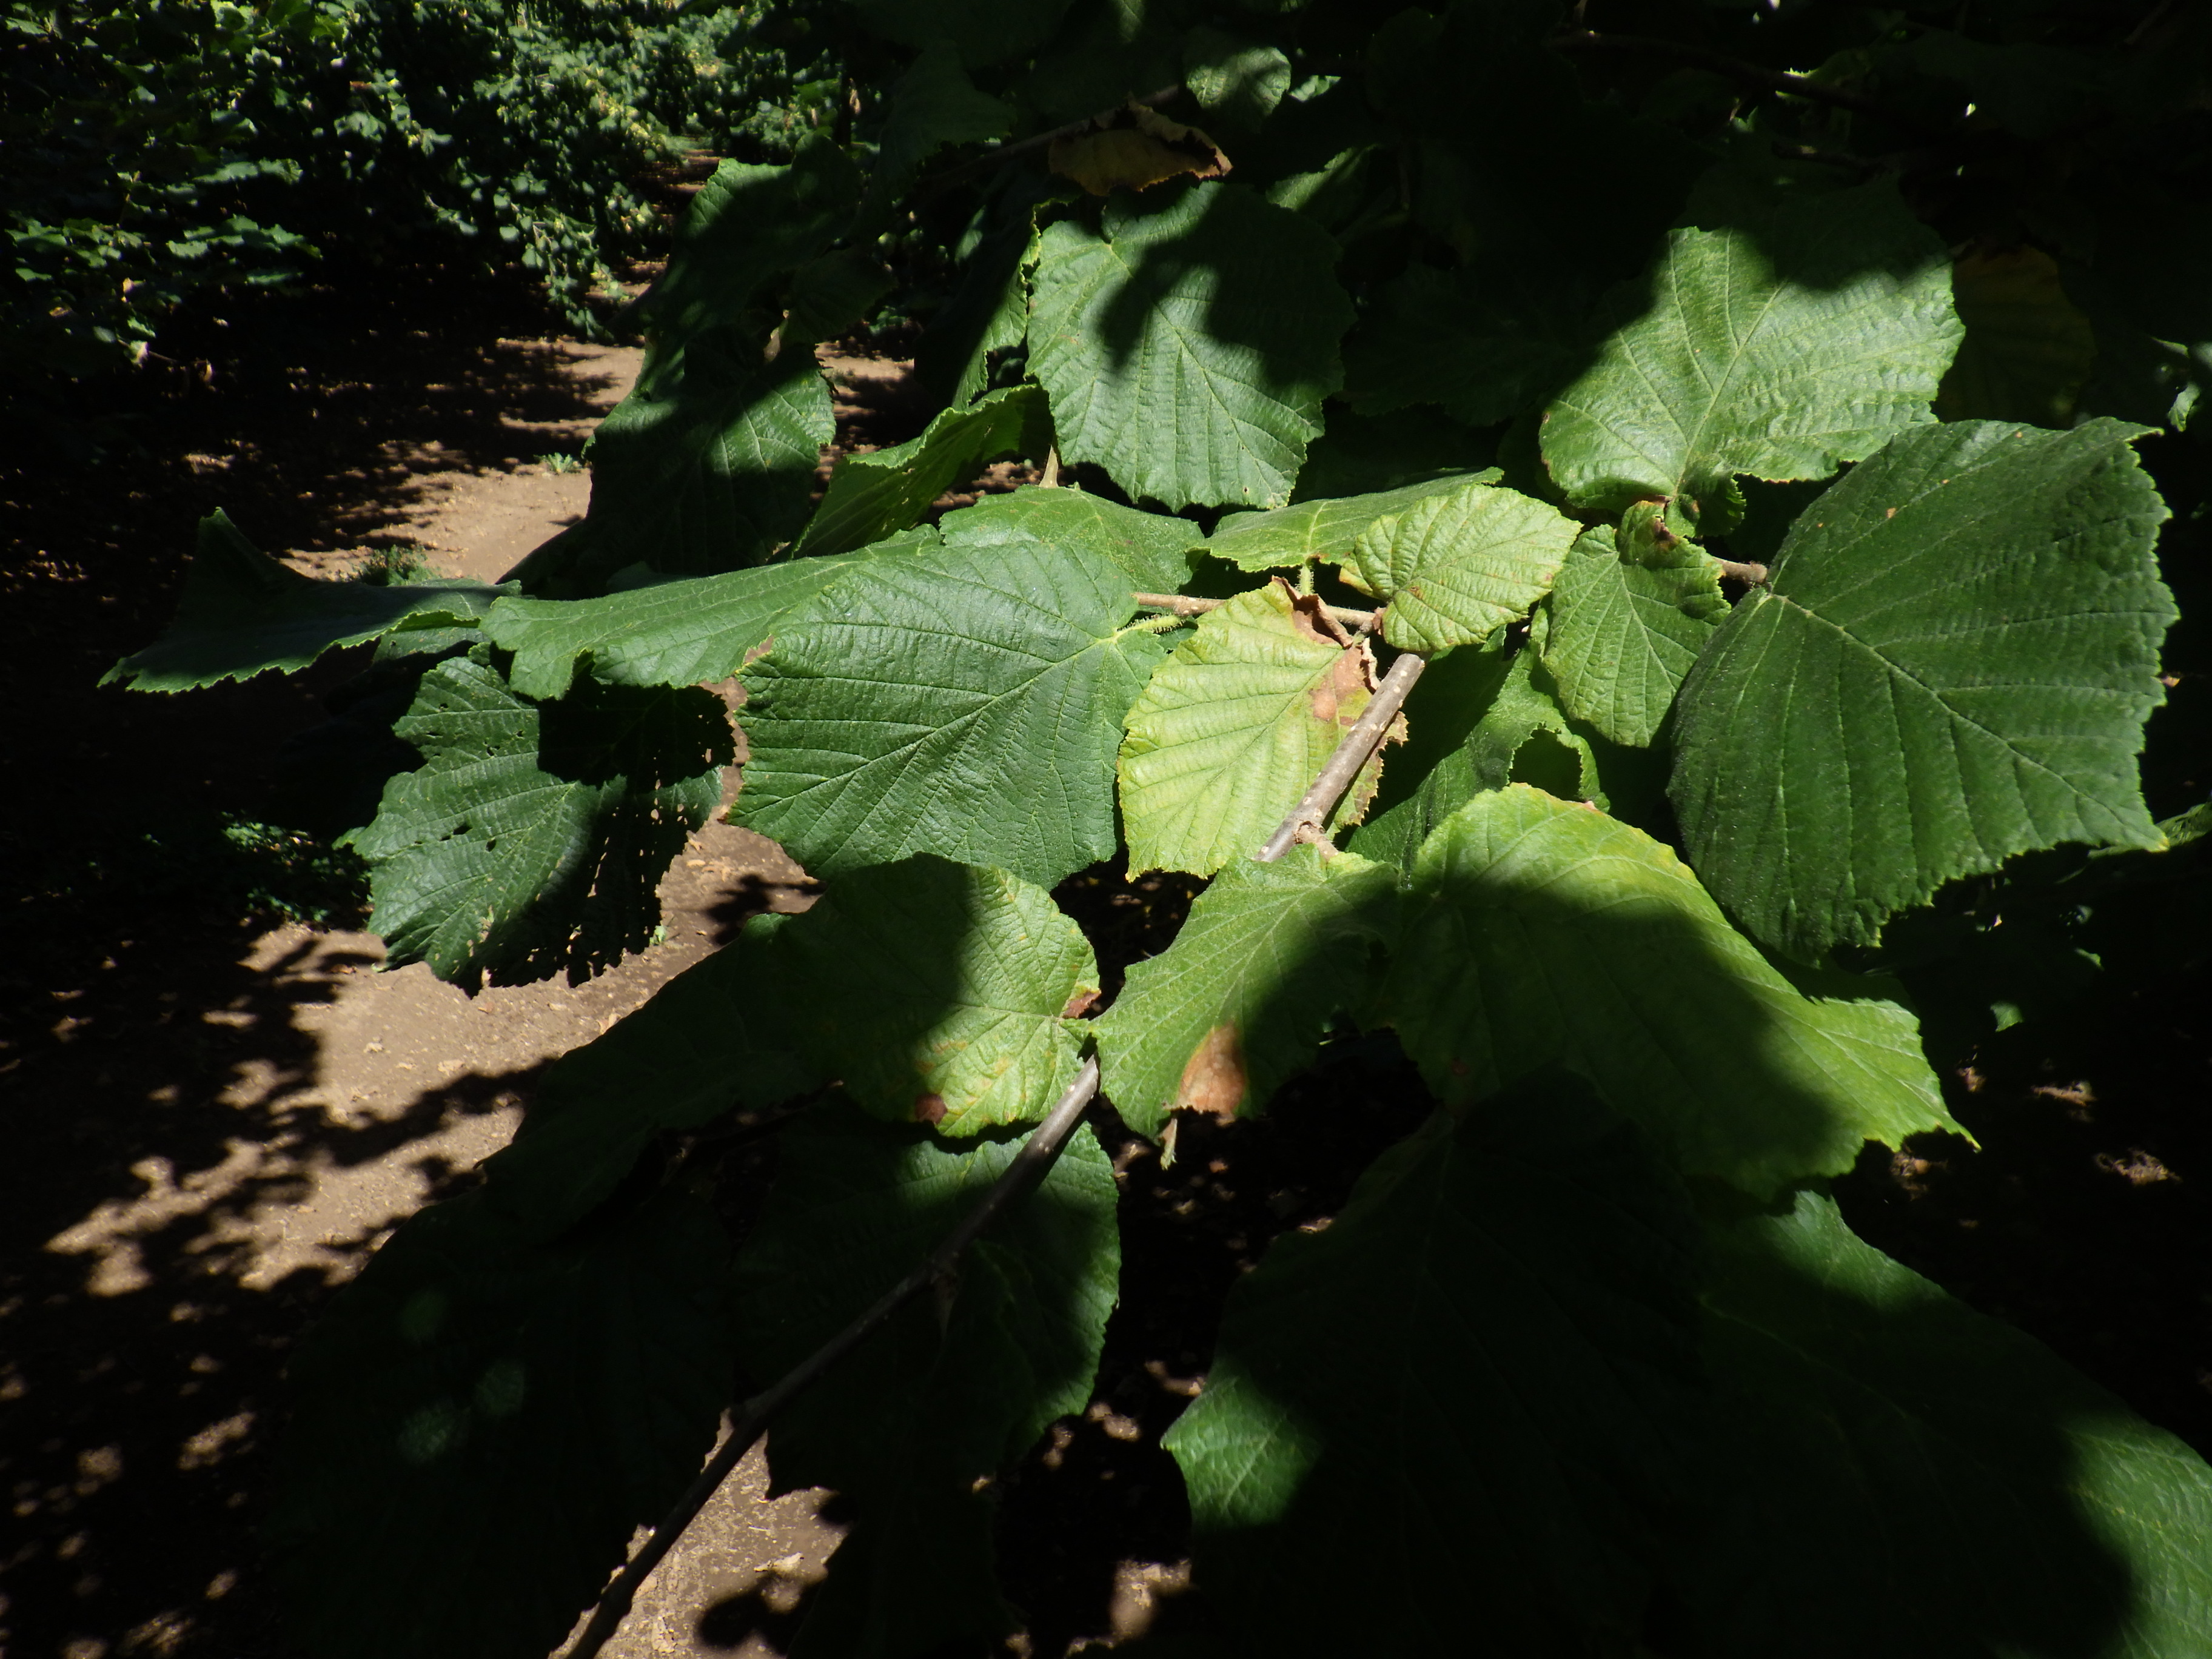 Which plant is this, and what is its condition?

hazel, phytophagous, sunburn
